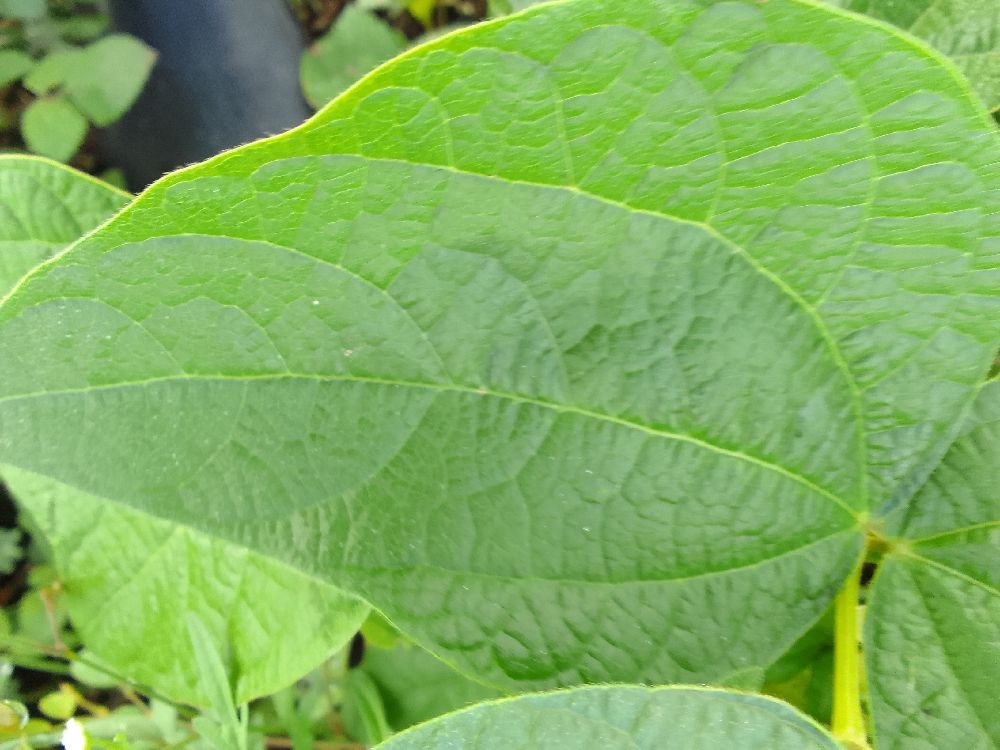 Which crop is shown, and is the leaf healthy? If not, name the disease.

common bean, healthy
